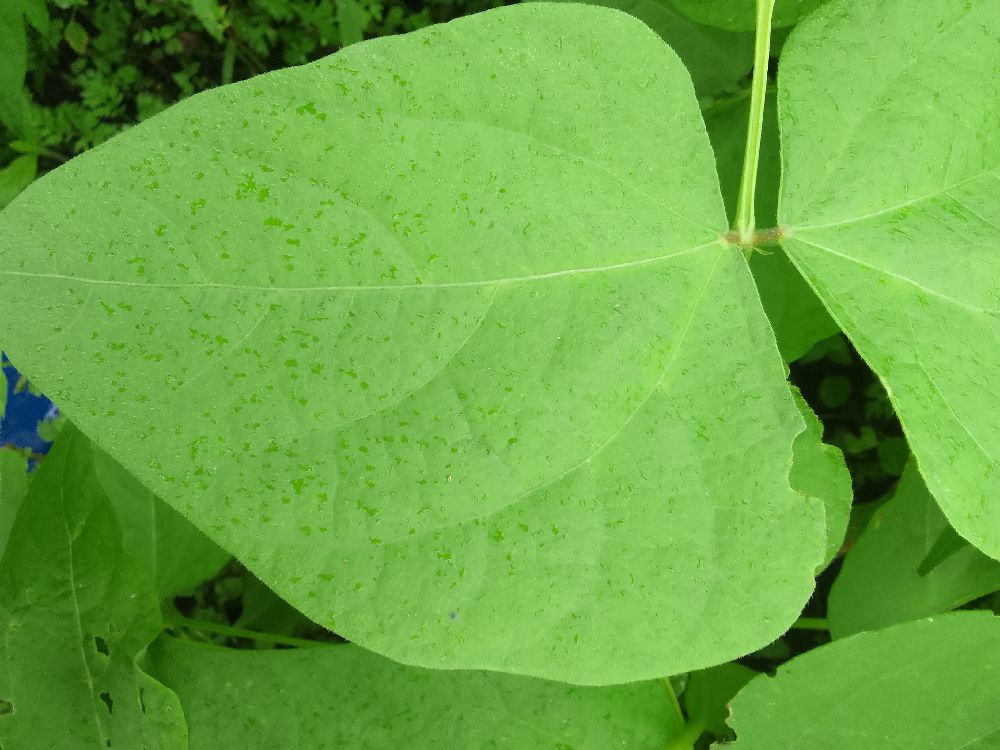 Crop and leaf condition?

common bean, healthy
